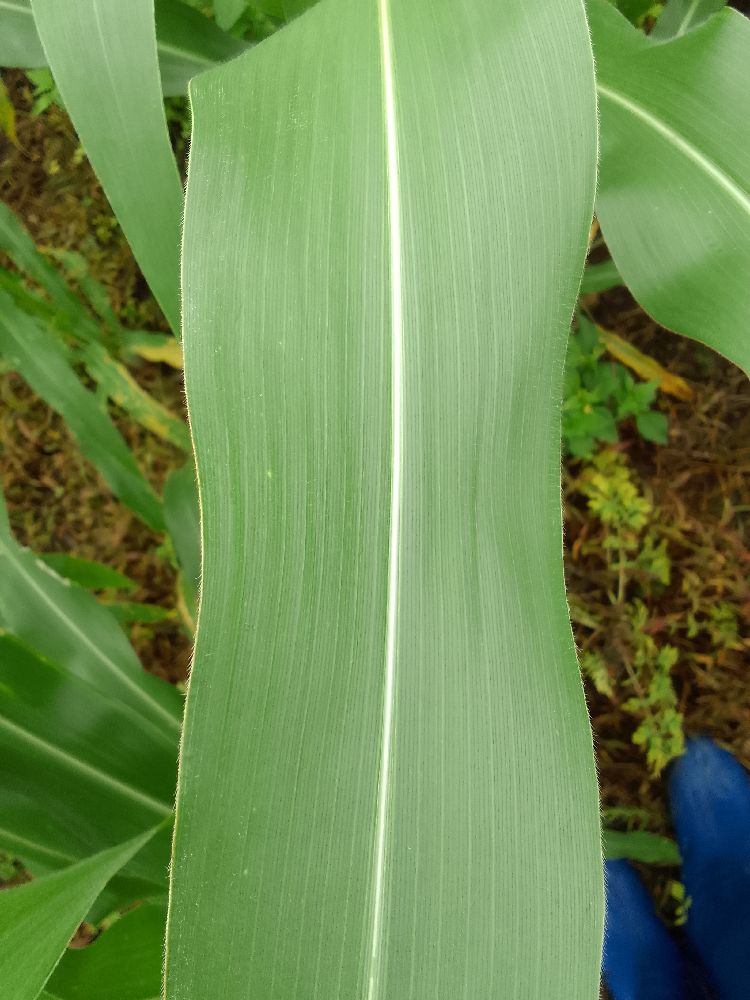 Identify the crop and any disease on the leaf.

maize, healthy
